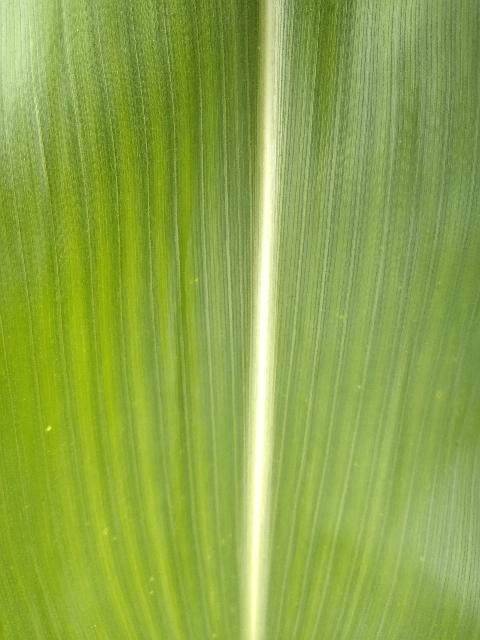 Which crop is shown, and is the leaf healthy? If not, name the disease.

maize, healthy
